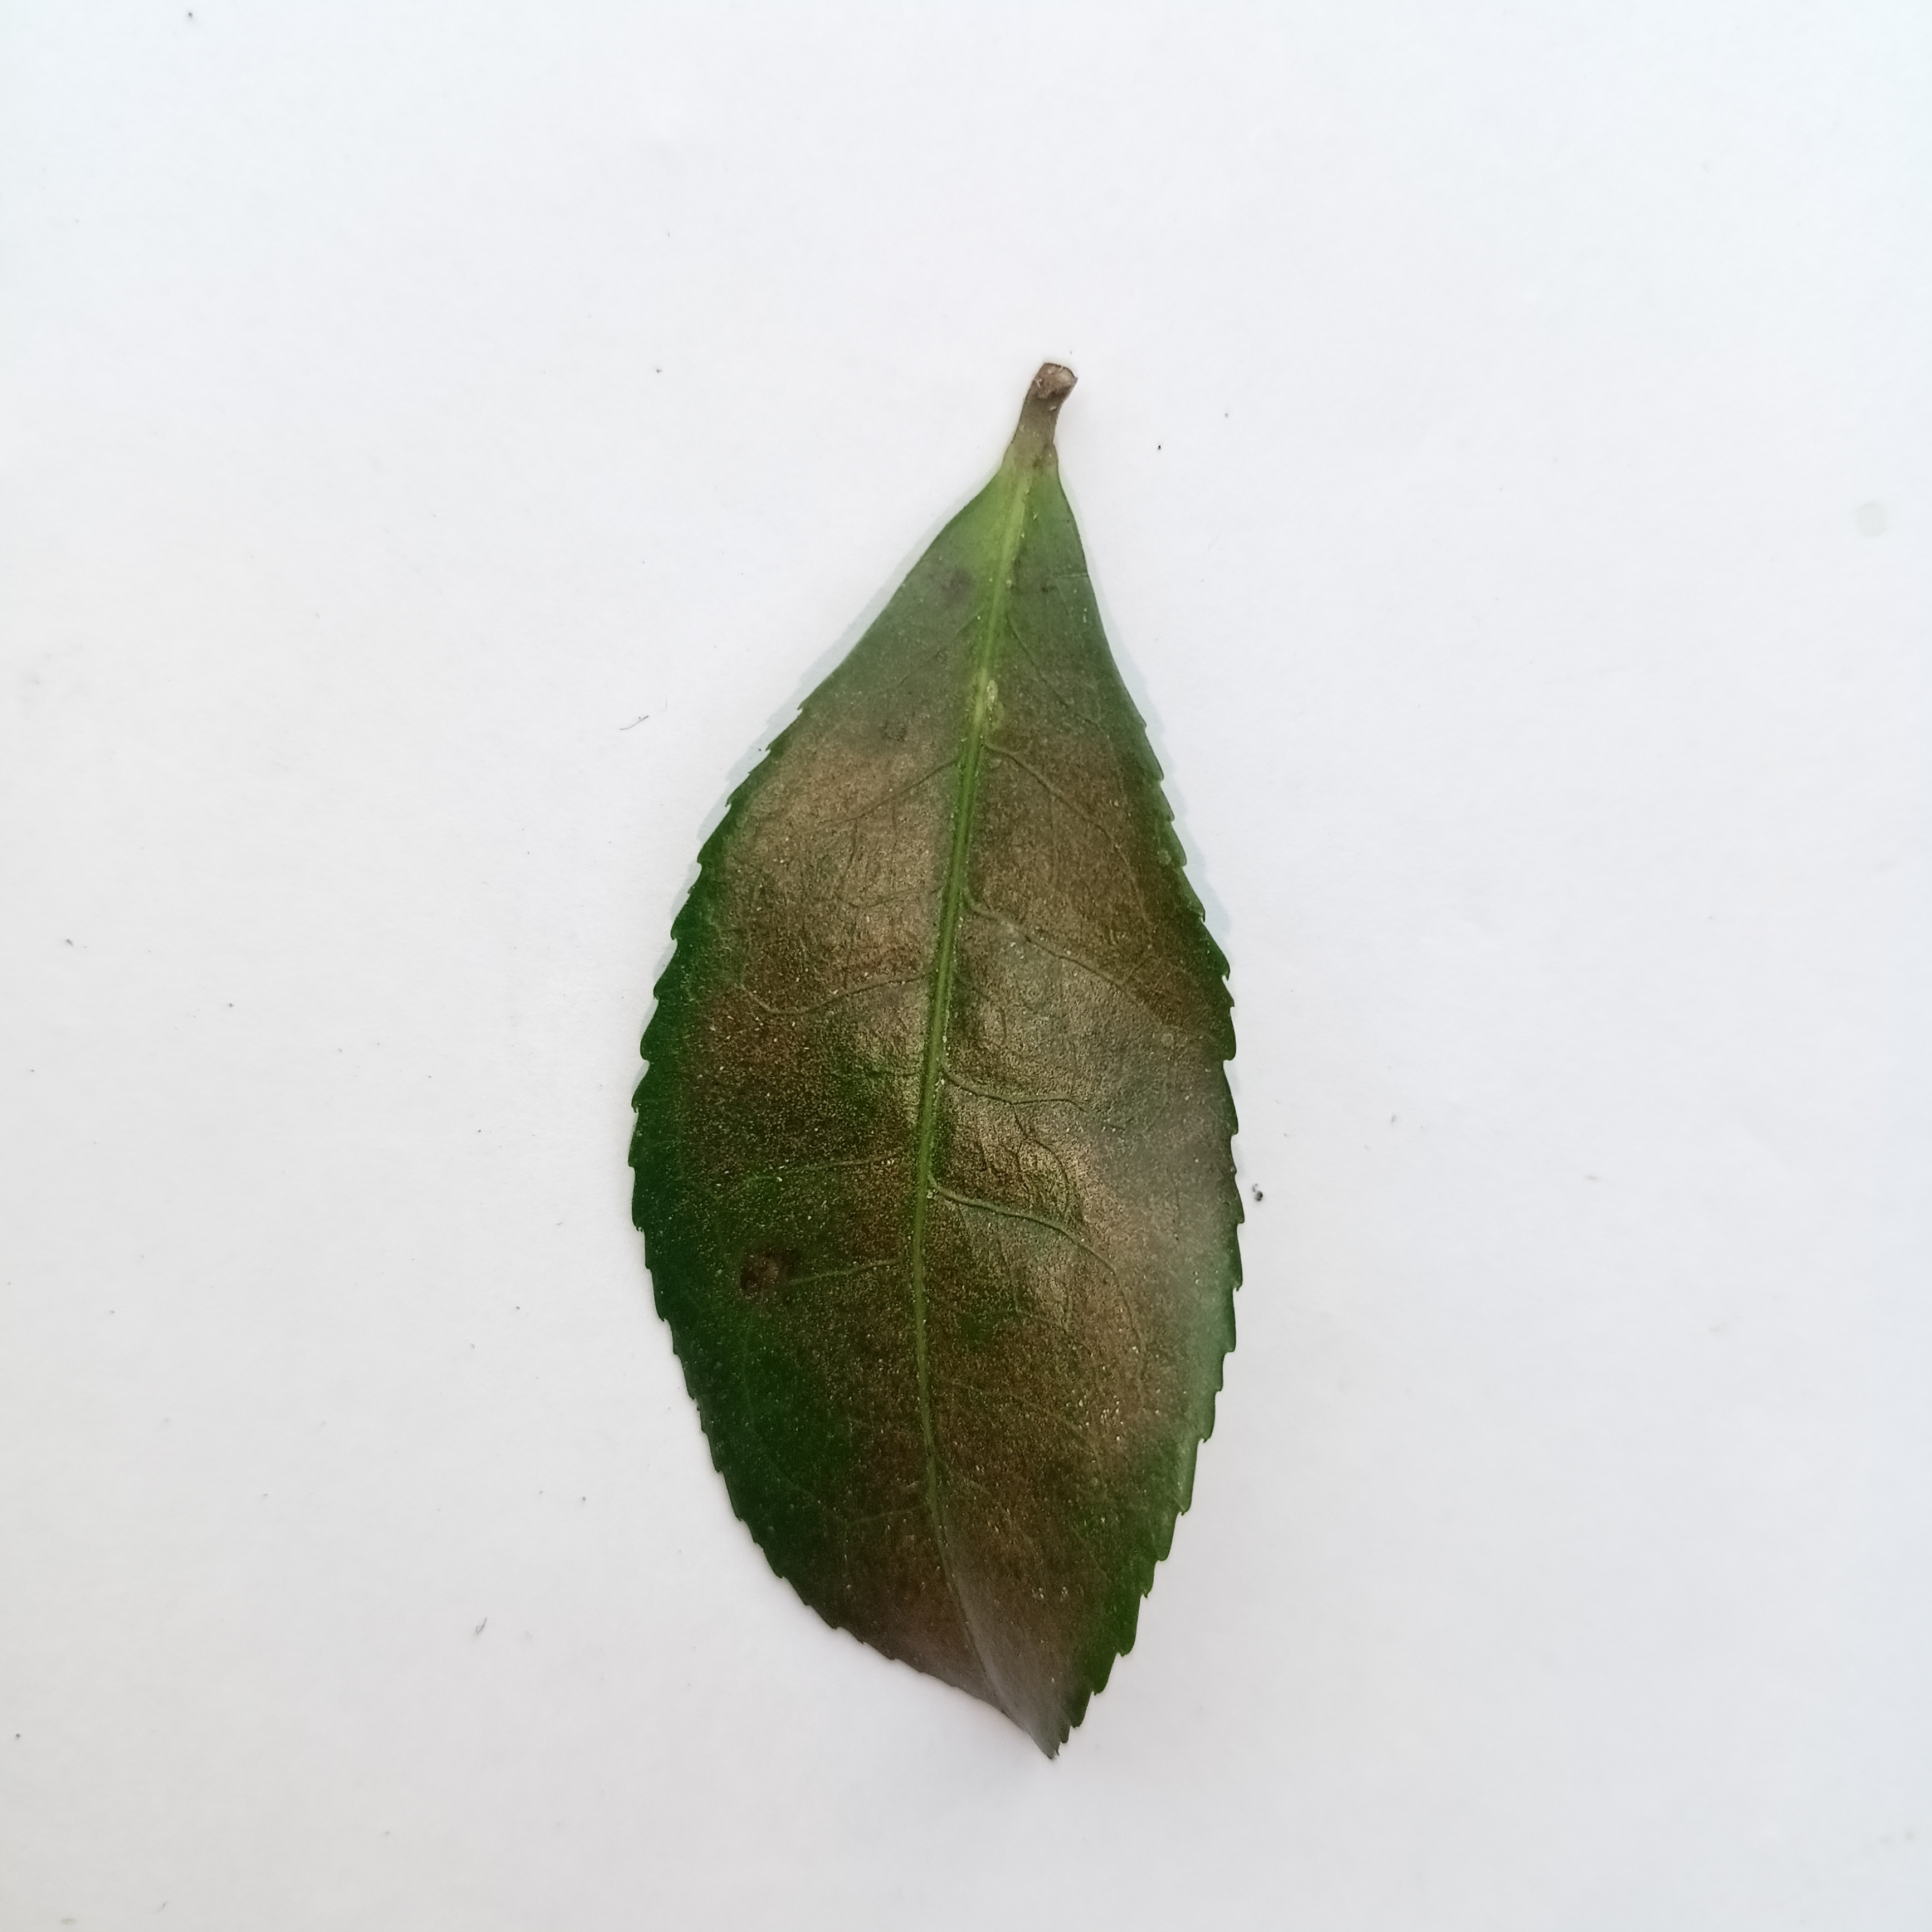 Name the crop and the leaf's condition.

tea, red rust
